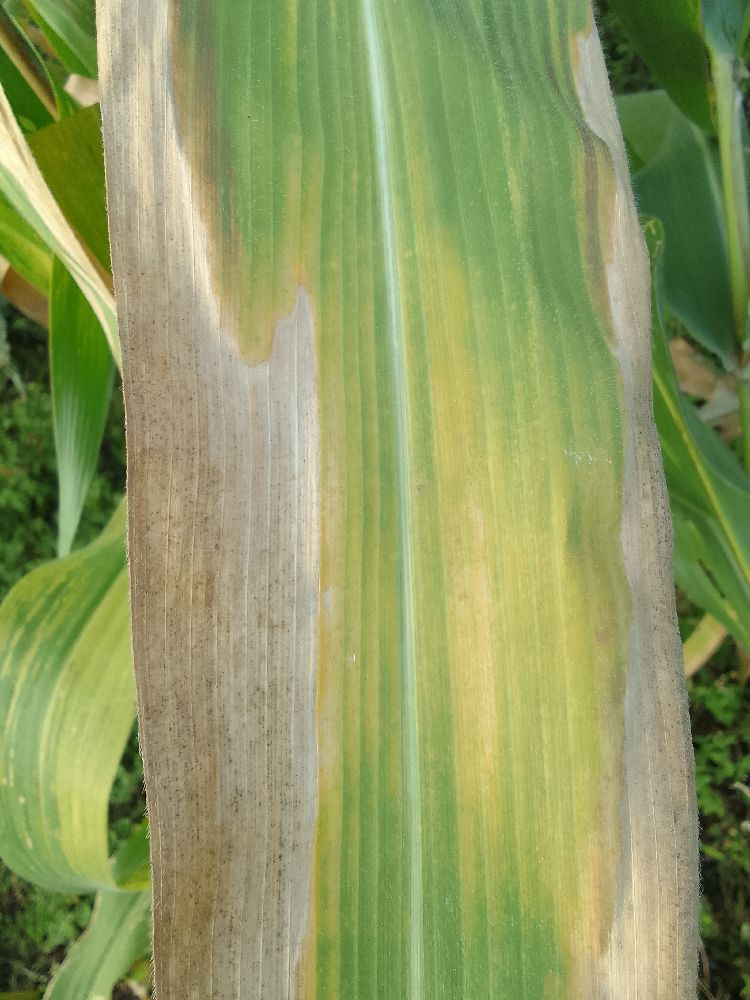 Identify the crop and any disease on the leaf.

maize, maize lethal necrosis
